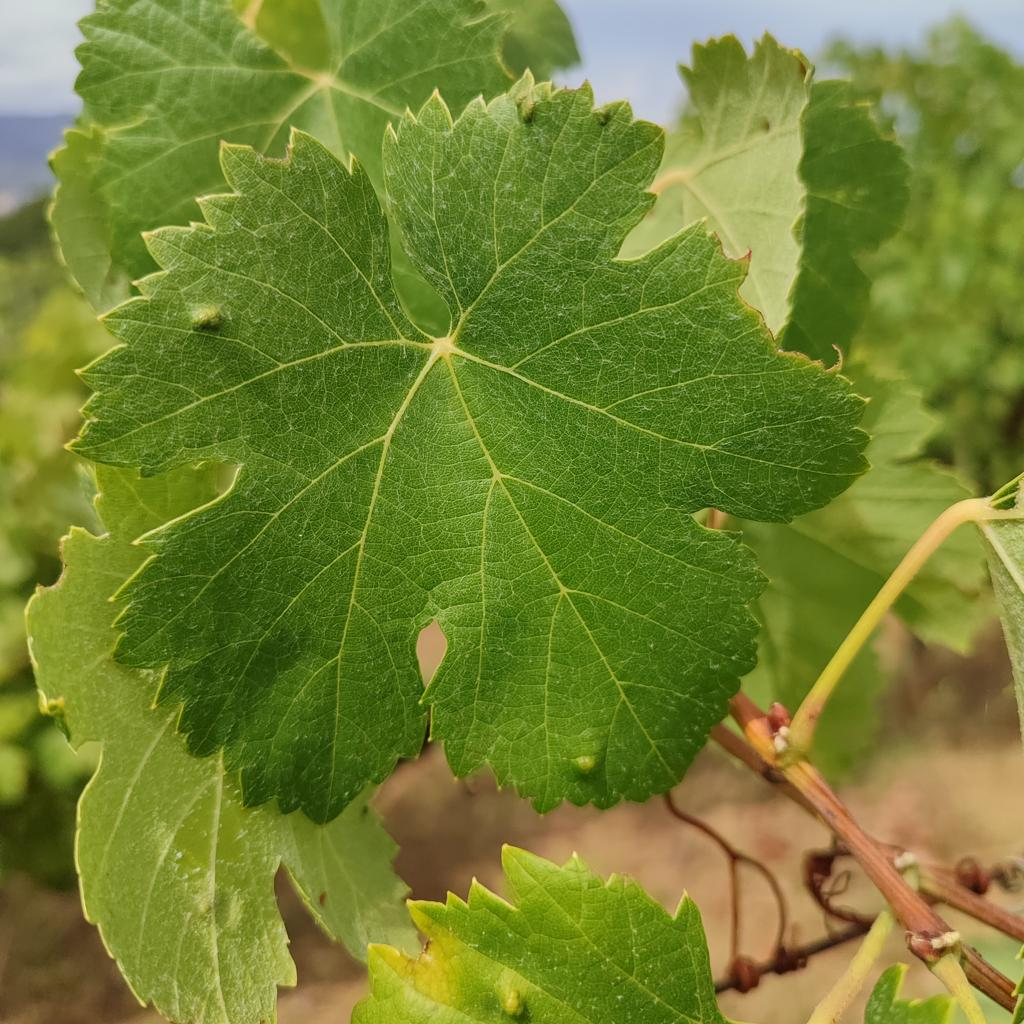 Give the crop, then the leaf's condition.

grapevine, erineum mite
